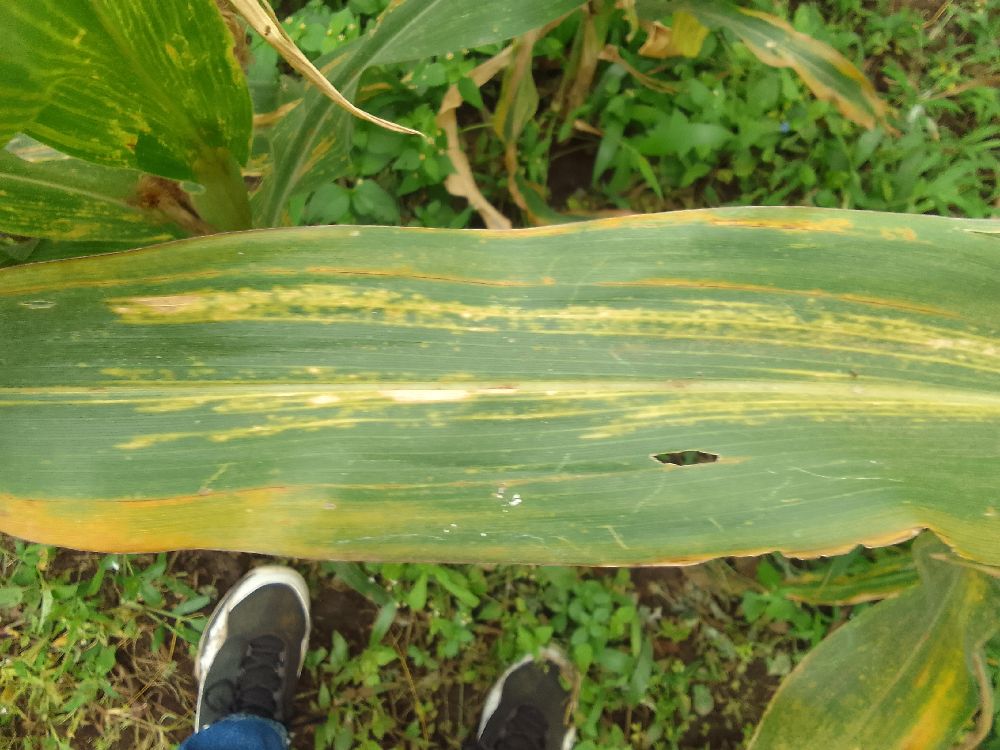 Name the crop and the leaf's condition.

maize, maize lethal necrosis
